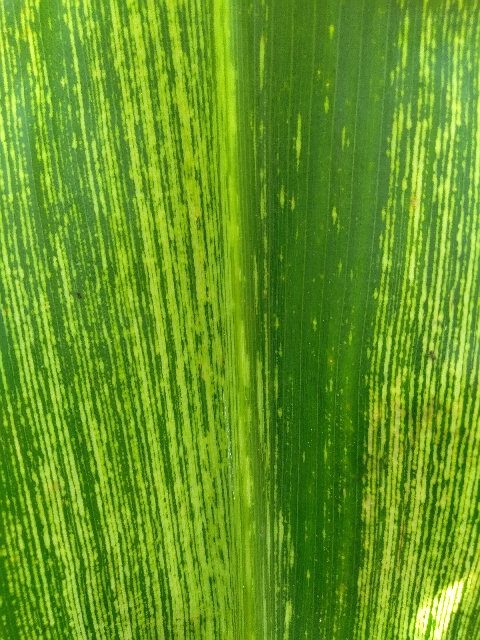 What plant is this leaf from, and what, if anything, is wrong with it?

maize, maize streak virus
